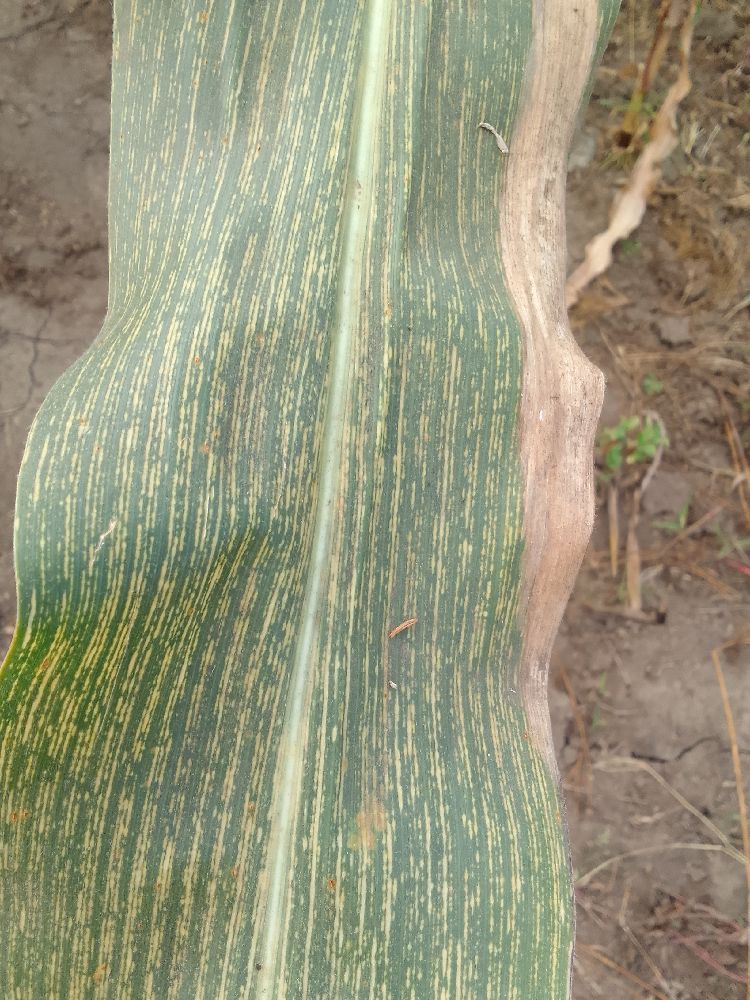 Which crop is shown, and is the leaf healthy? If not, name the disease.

maize, maize streak virus
